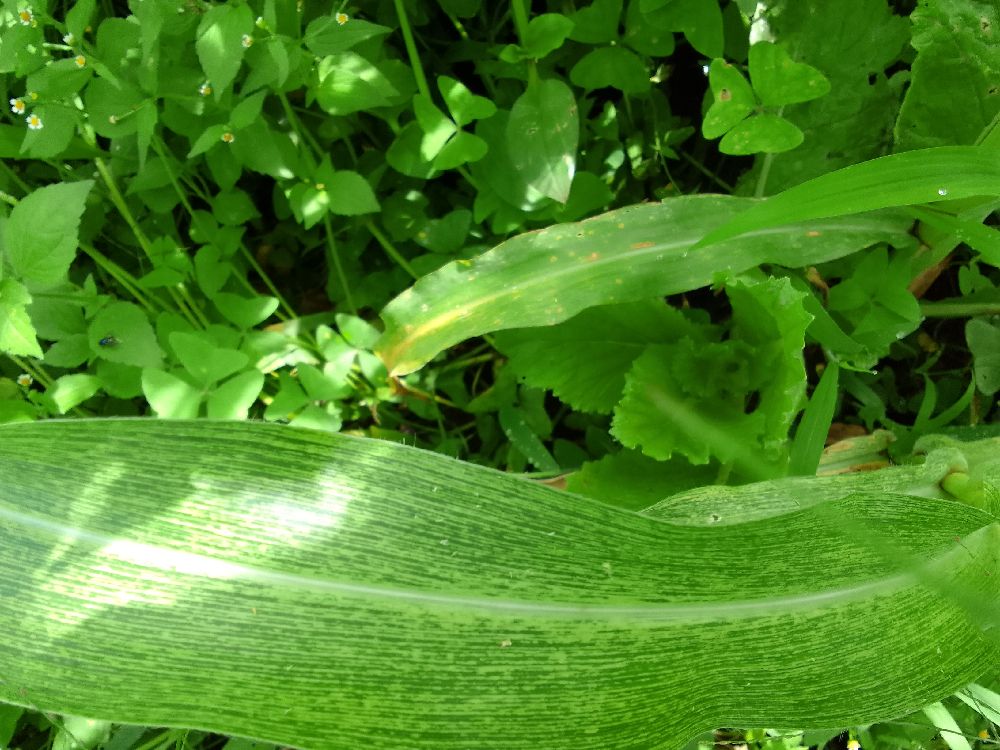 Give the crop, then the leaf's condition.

maize, maize streak virus
